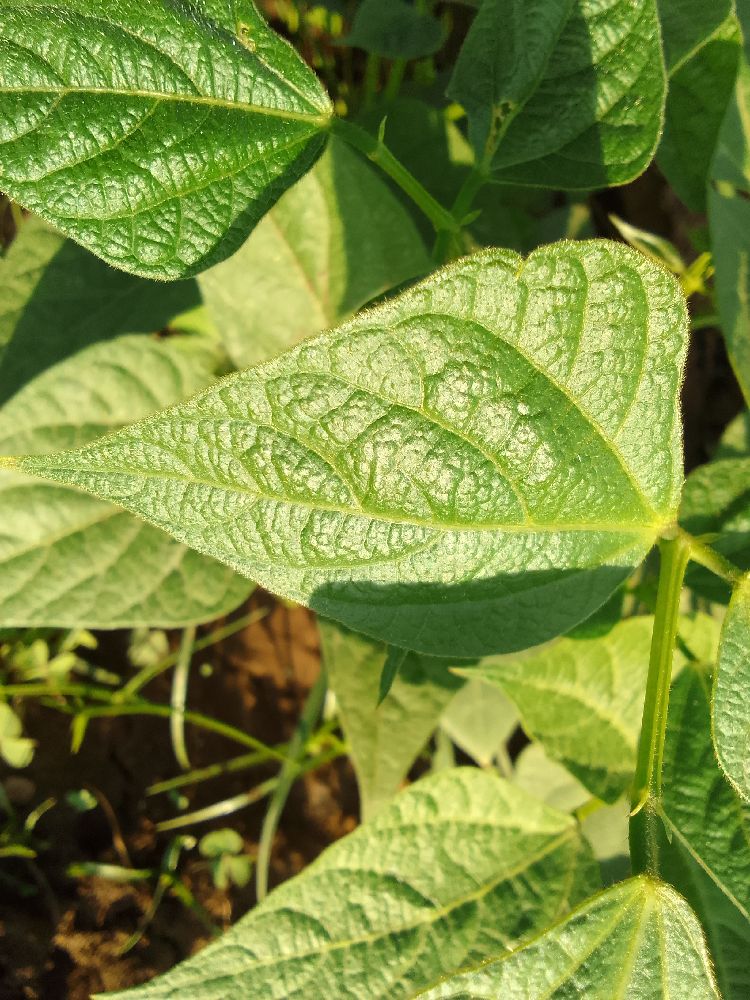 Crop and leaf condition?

common bean, healthy
